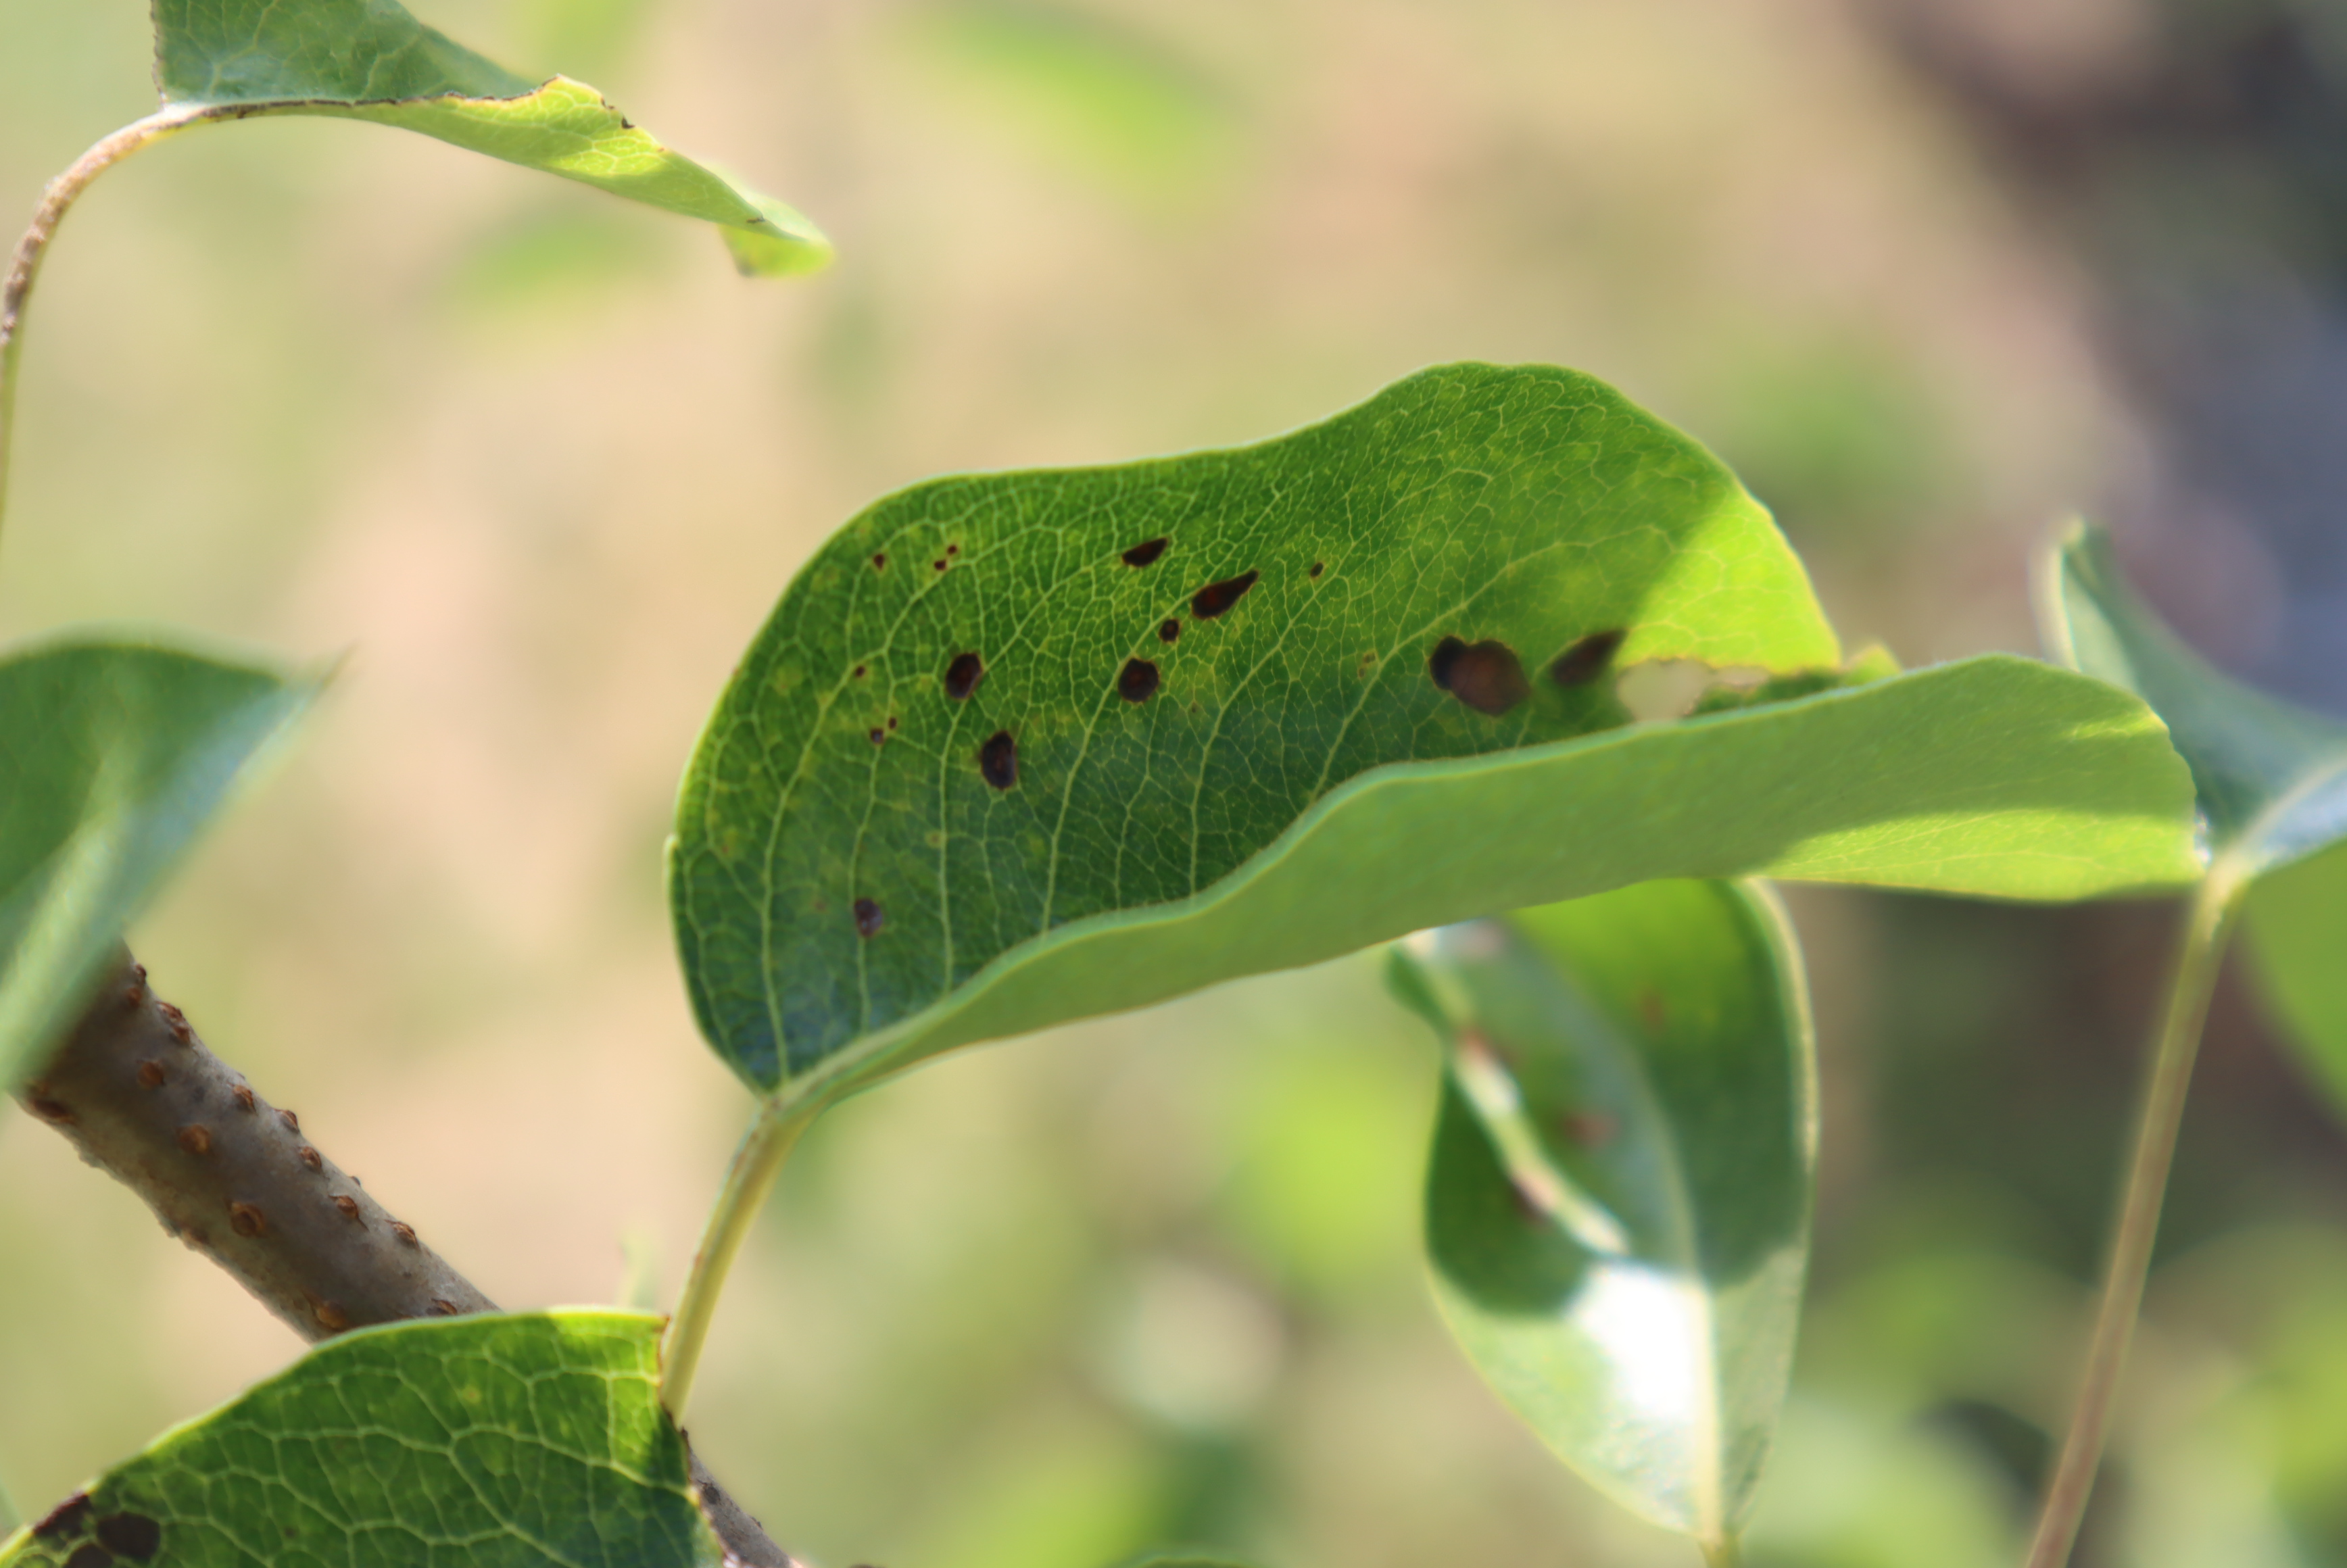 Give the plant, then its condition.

pear, black spot
